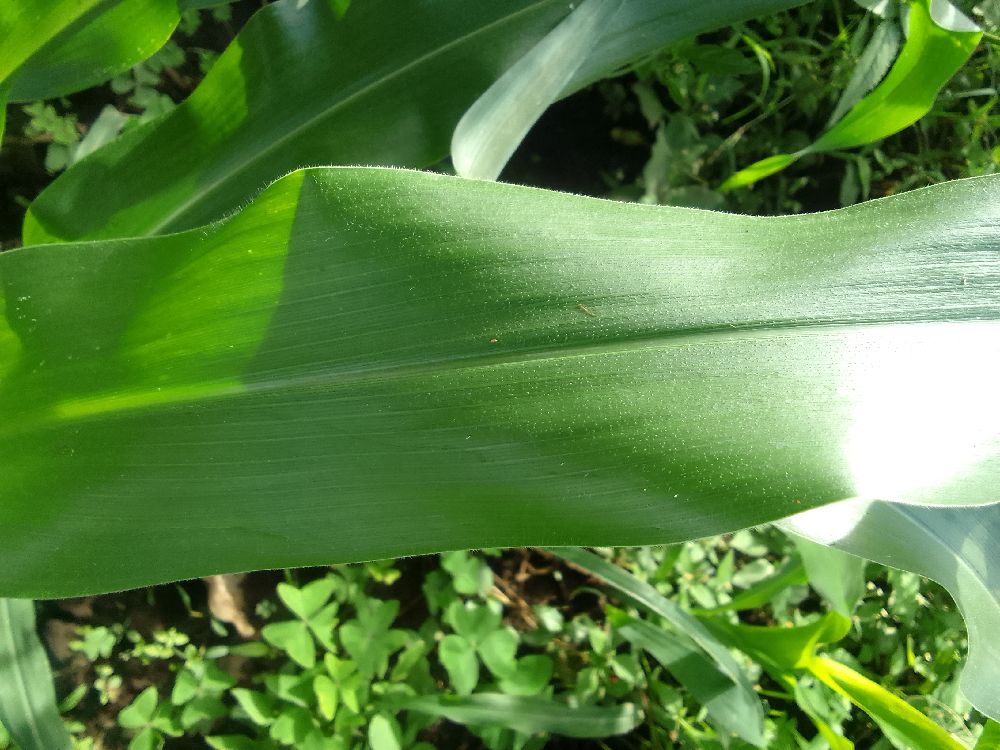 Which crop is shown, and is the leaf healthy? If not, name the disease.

maize, healthy
